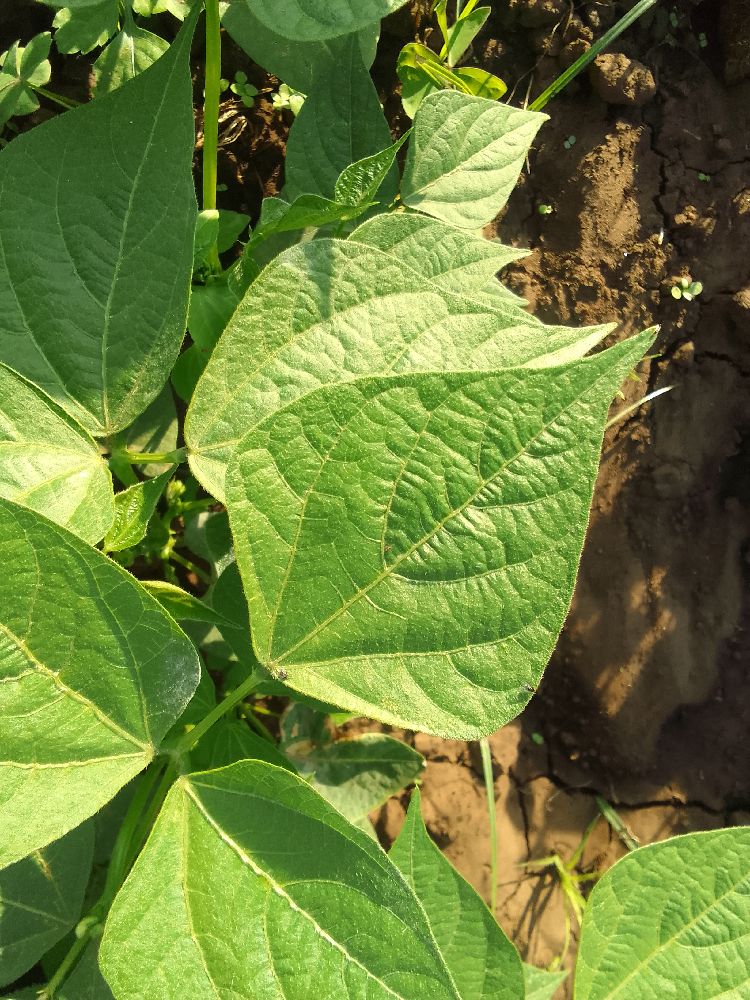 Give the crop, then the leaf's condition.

common bean, healthy
